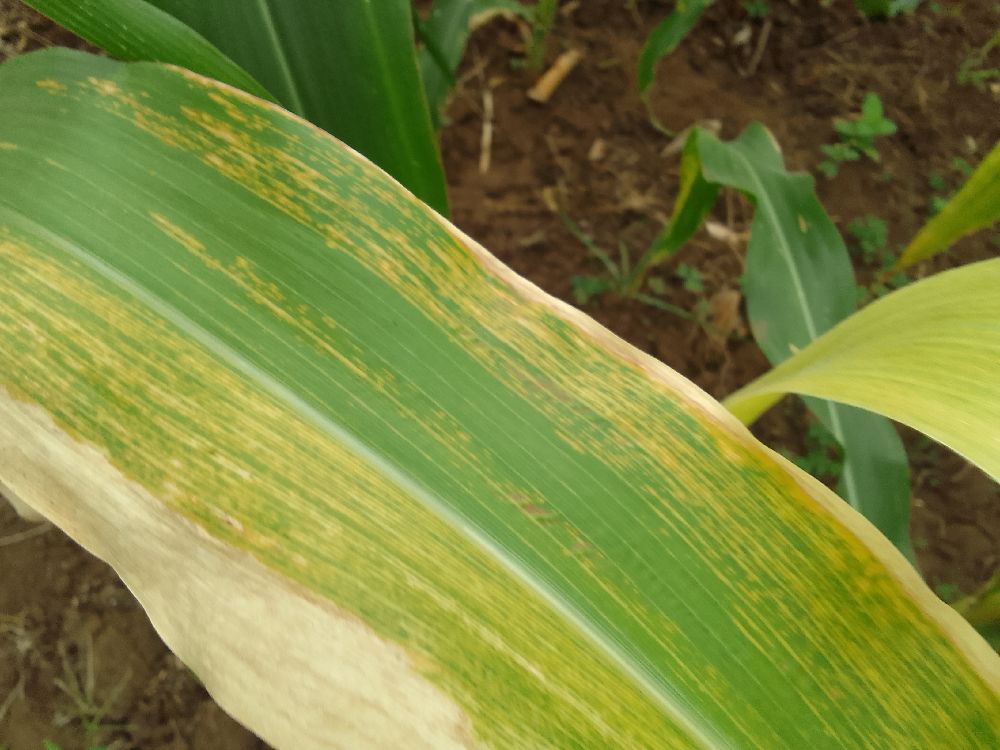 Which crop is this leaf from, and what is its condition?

maize, maize lethal necrosis
